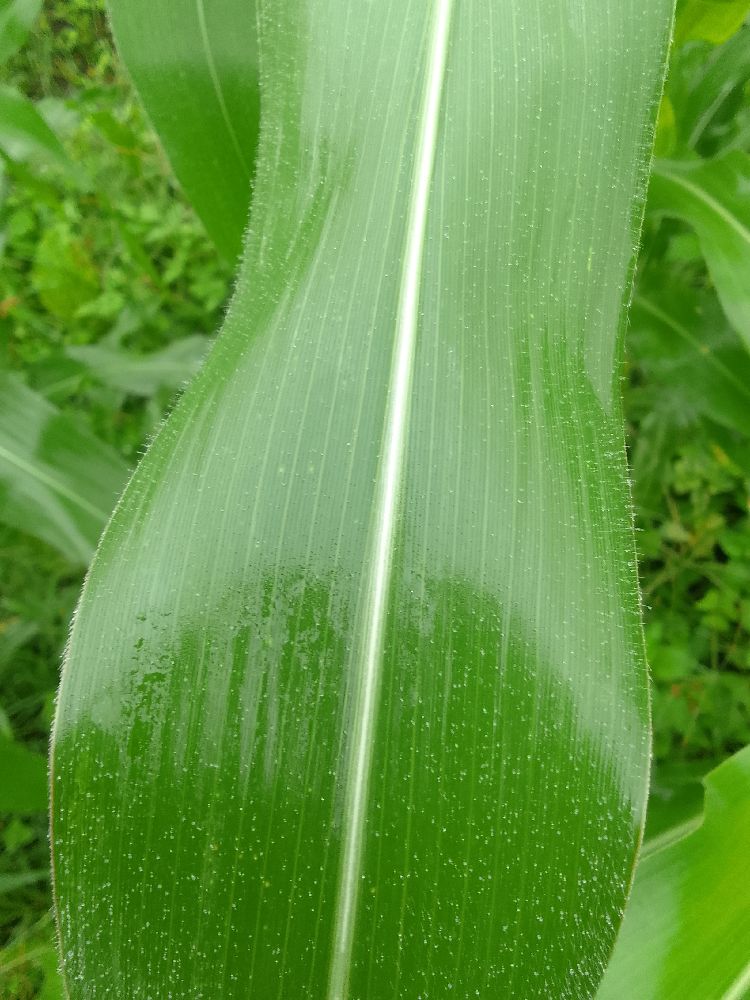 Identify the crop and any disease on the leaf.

maize, healthy
